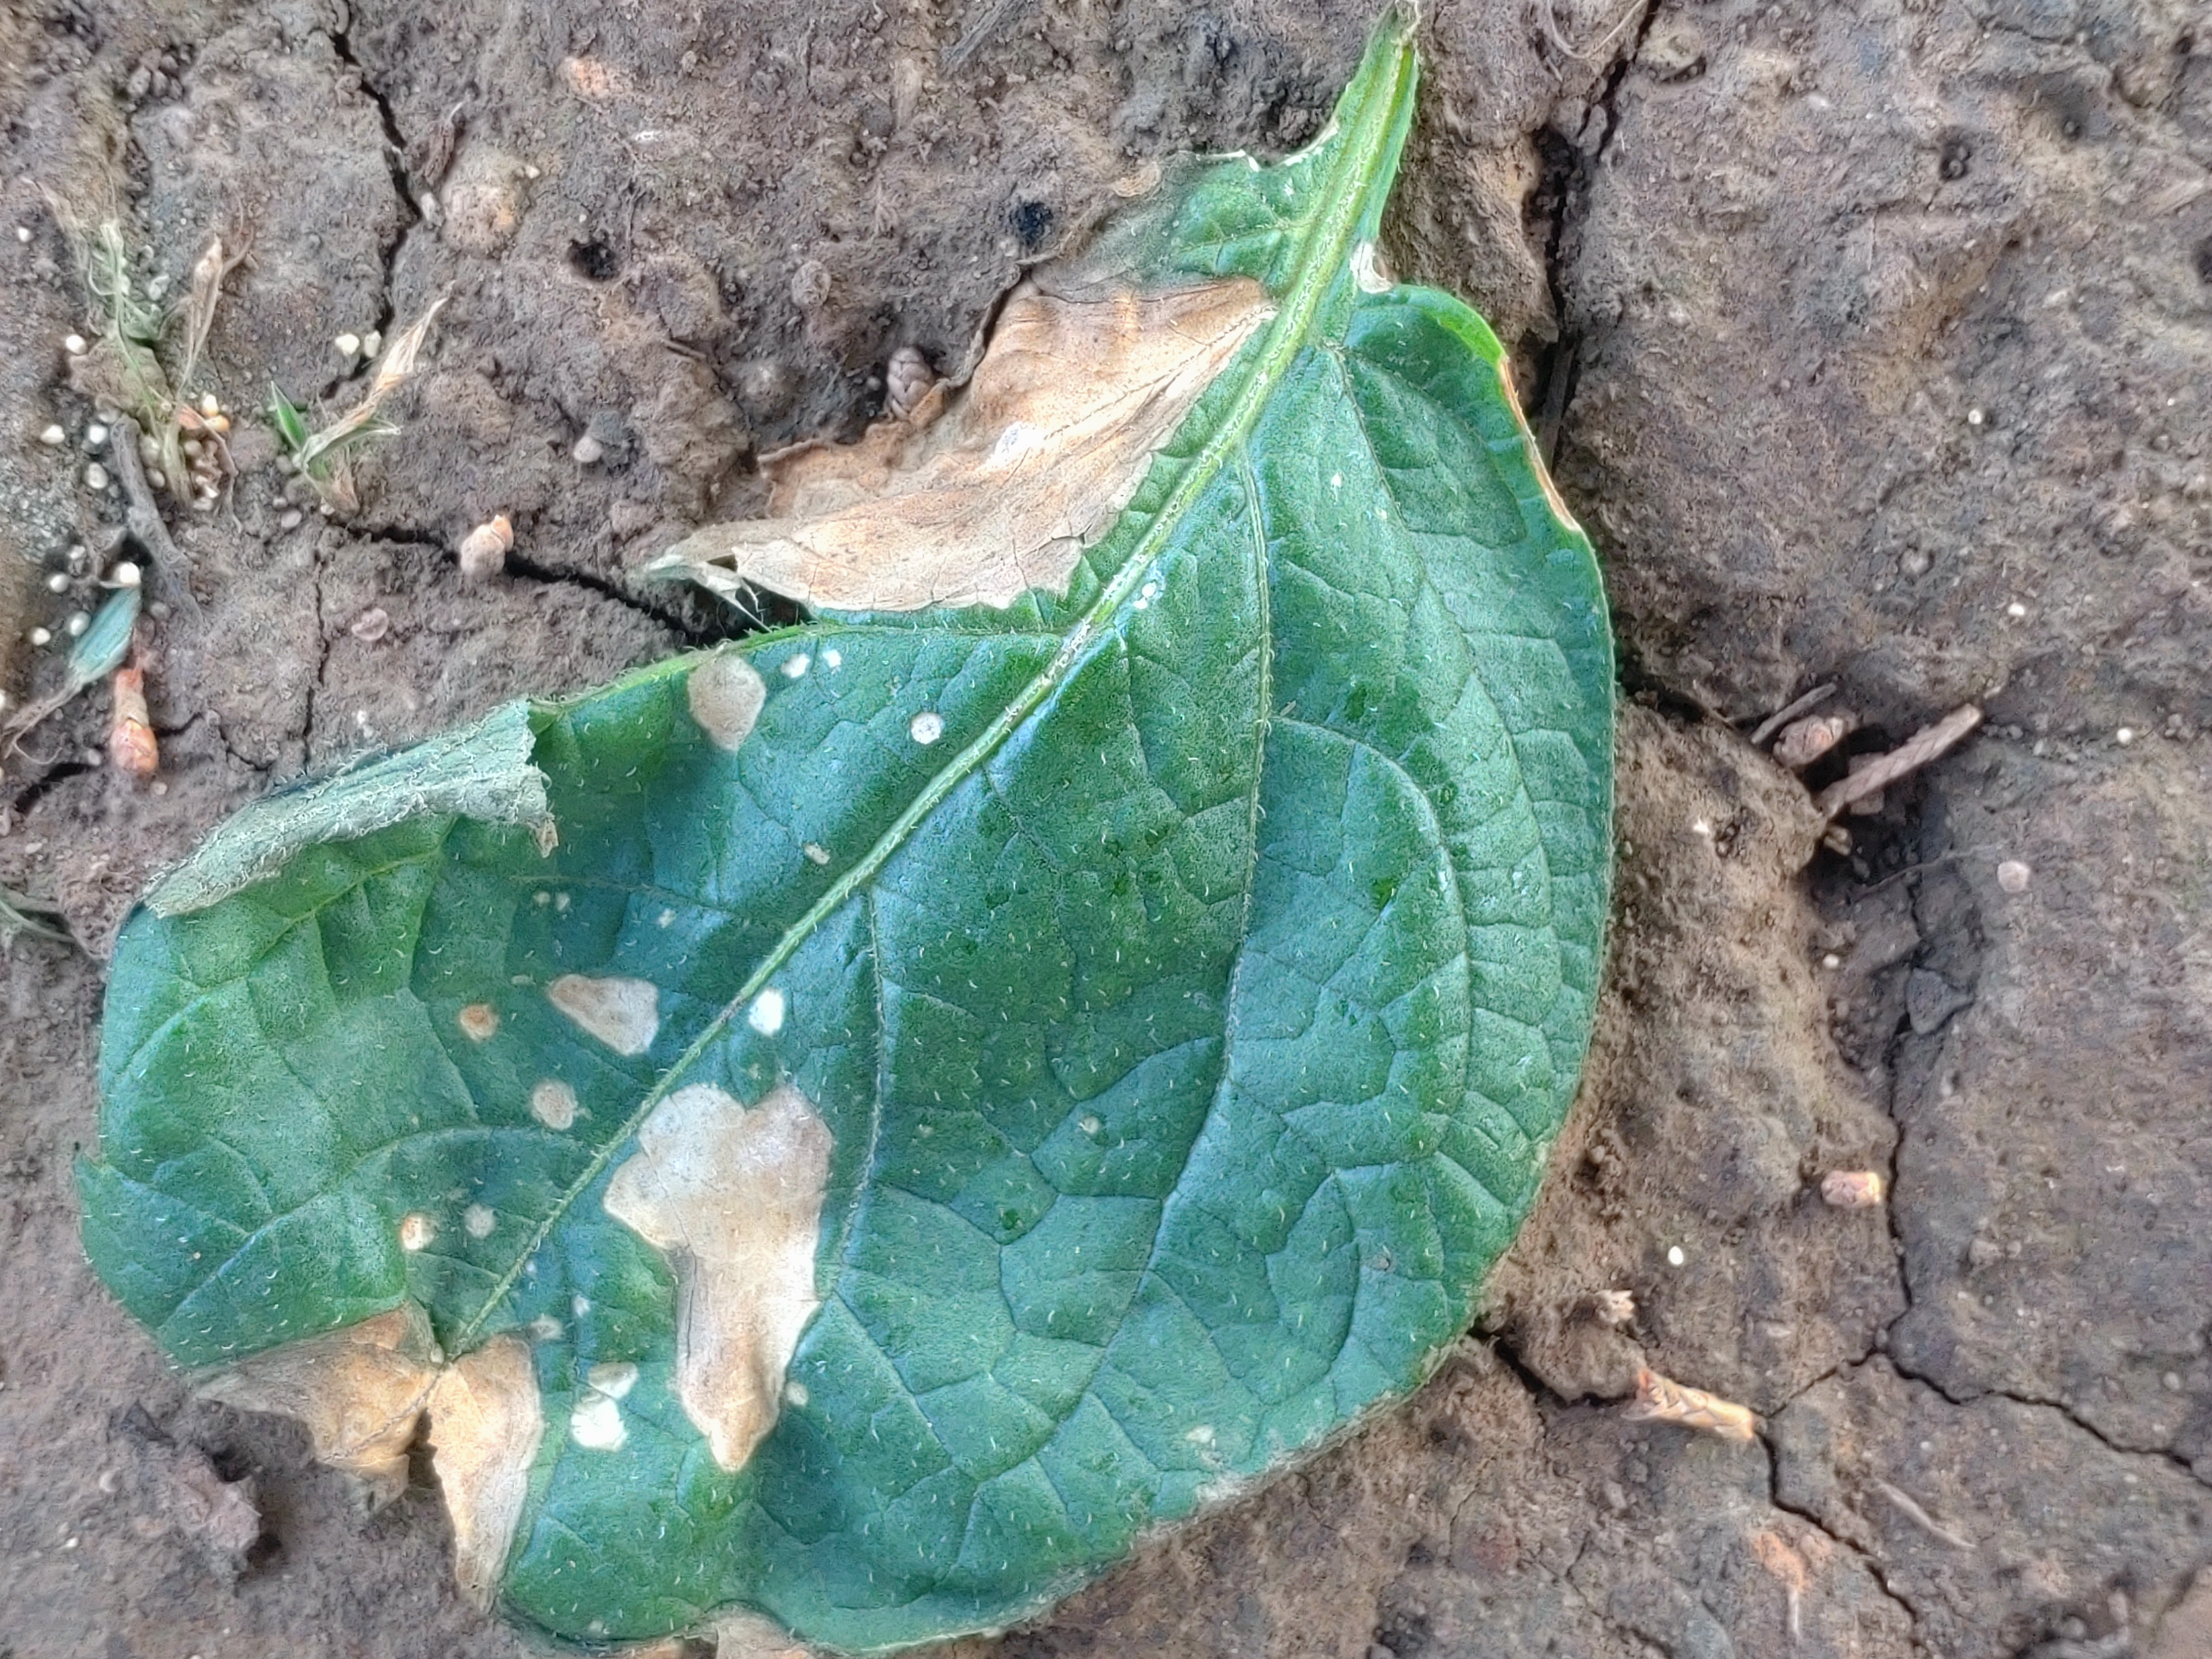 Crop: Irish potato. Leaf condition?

early blight
